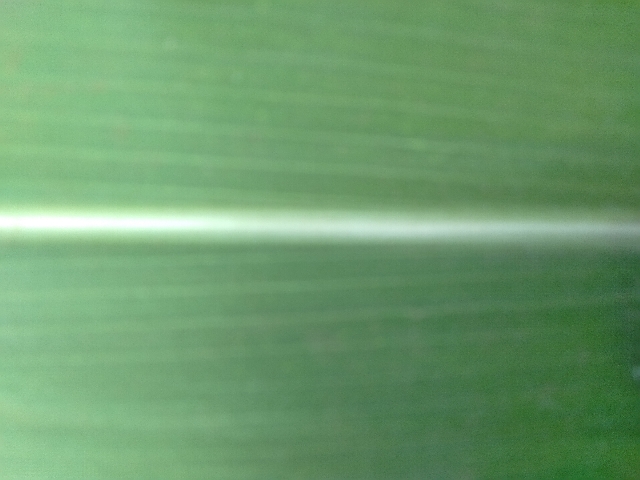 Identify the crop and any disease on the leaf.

maize, healthy
